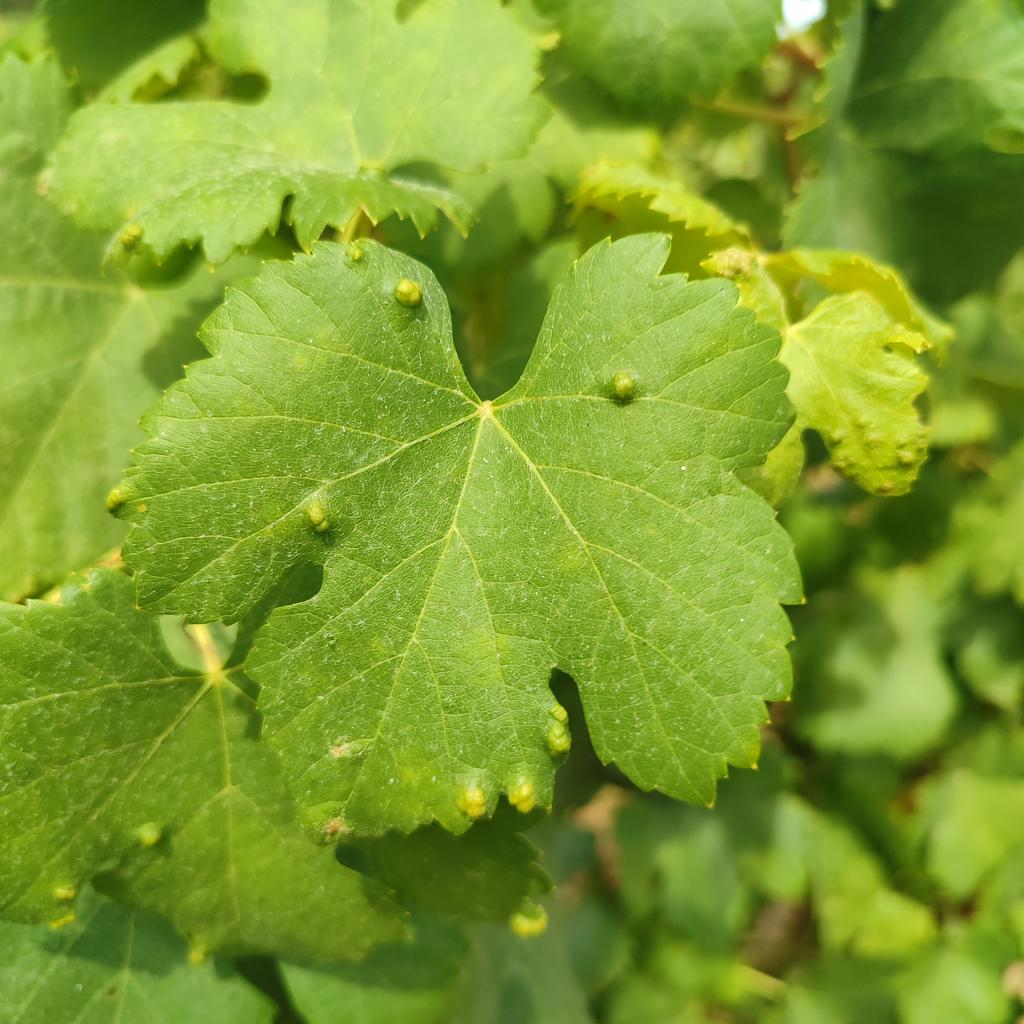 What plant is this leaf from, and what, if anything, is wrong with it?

grapevine, erineum mite
